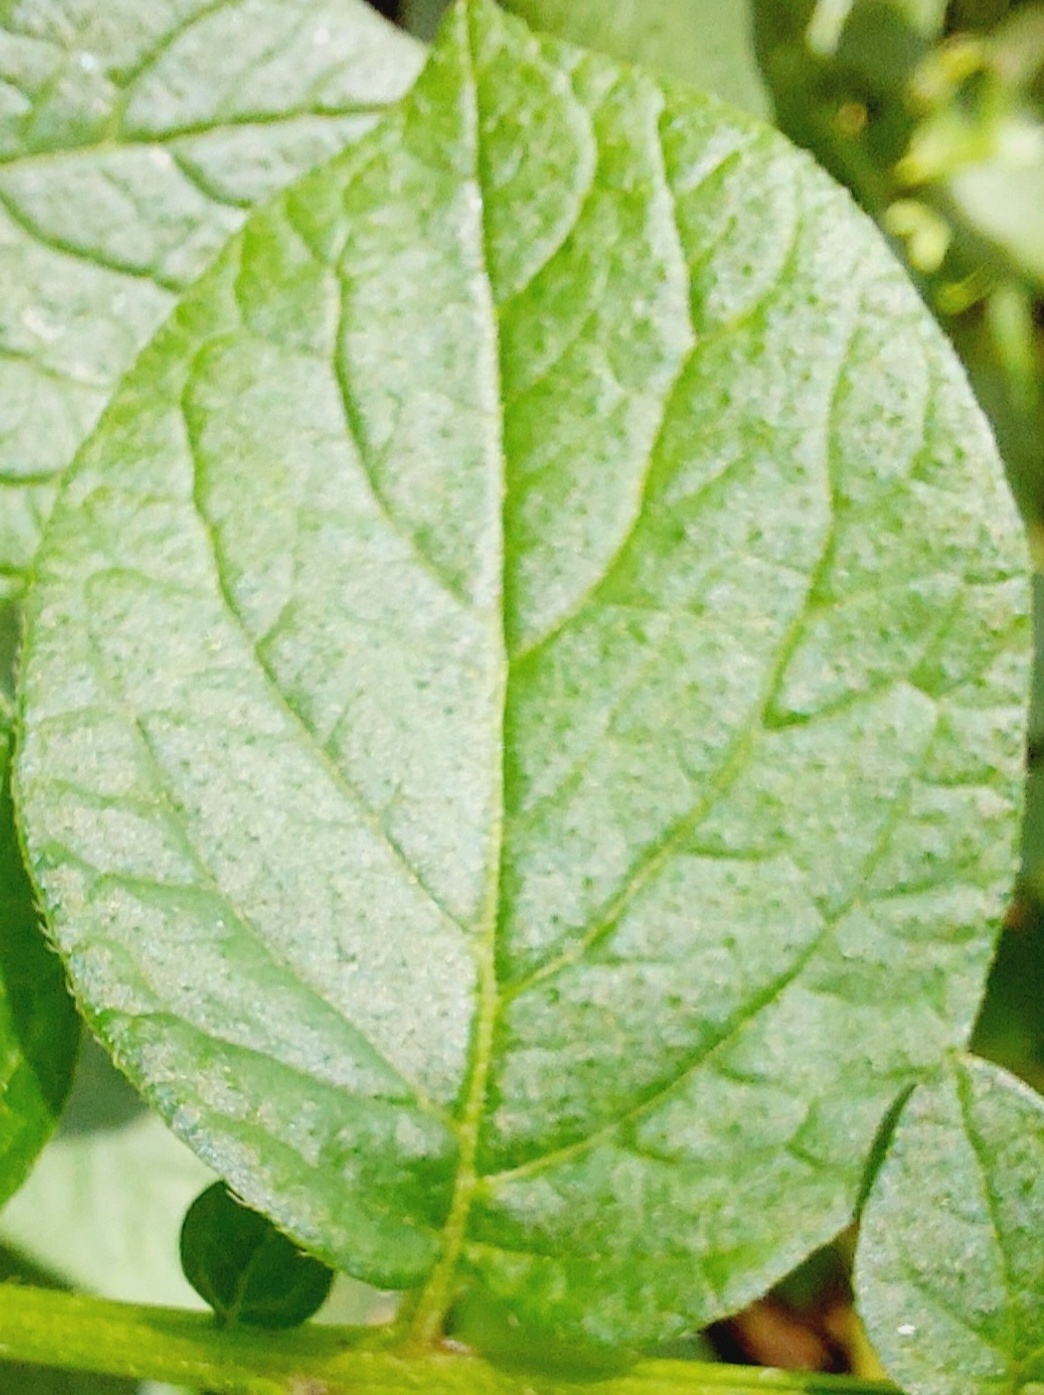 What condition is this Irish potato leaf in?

healthy
